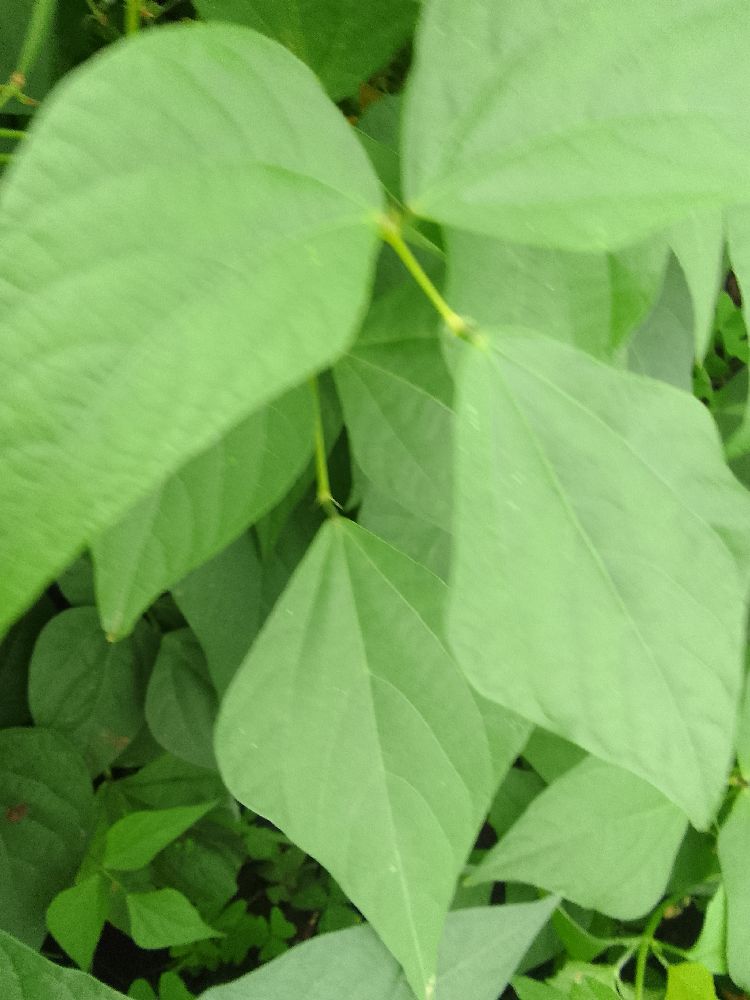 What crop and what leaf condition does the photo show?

common bean, healthy
